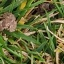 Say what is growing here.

grass
